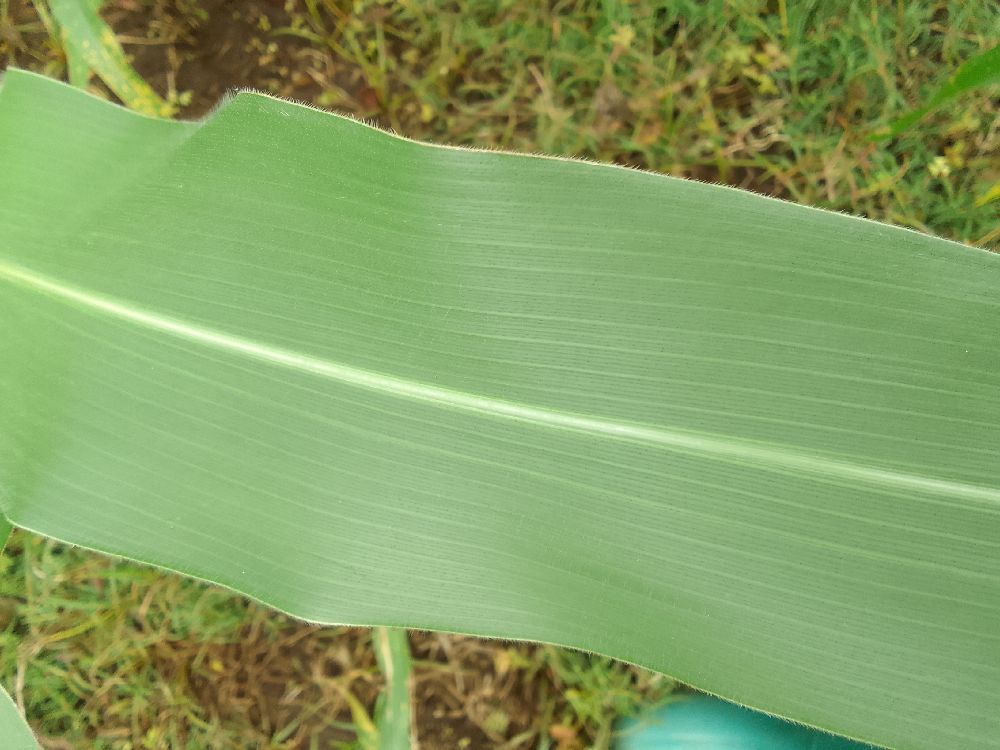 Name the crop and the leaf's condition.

maize, healthy
